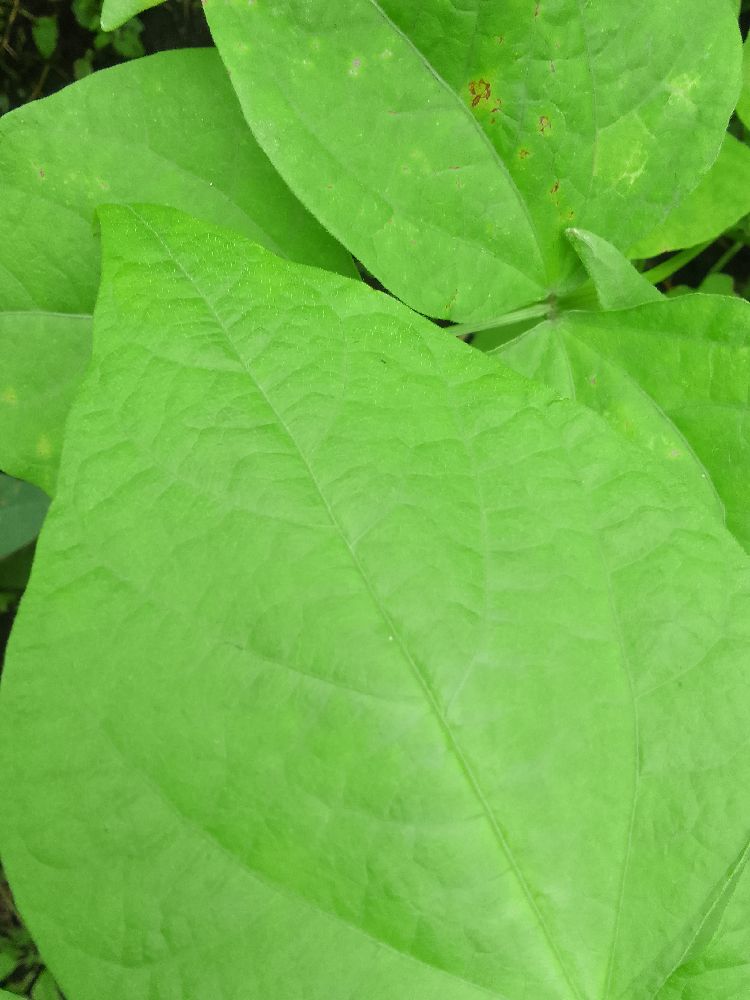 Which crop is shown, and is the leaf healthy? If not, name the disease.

common bean, healthy
